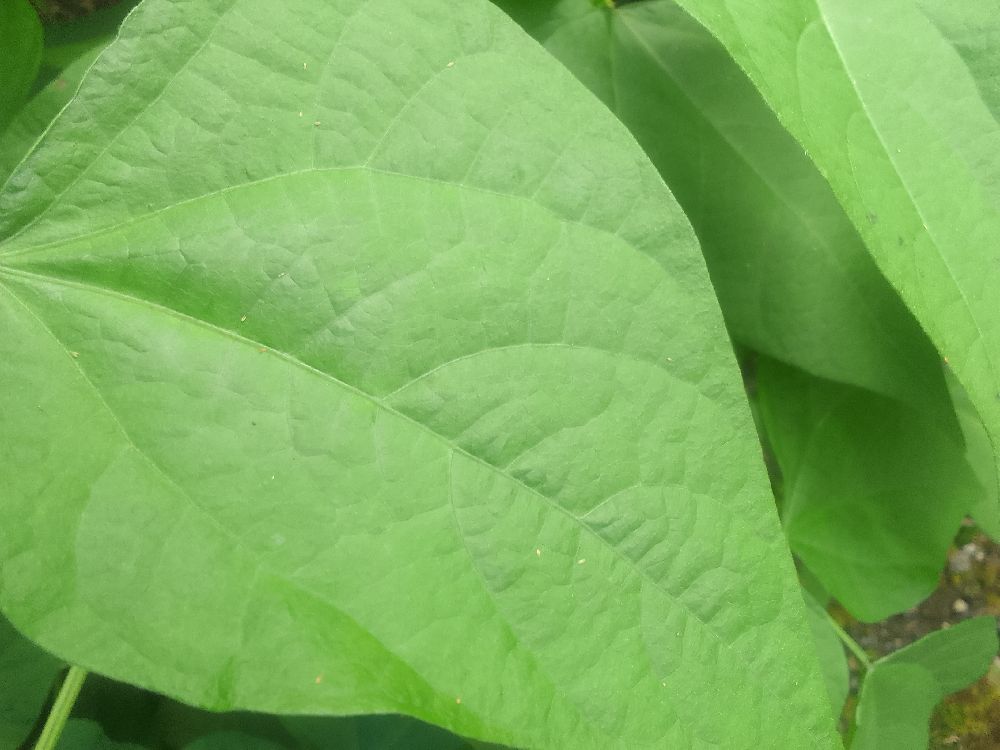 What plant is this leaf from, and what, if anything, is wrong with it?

common bean, healthy
